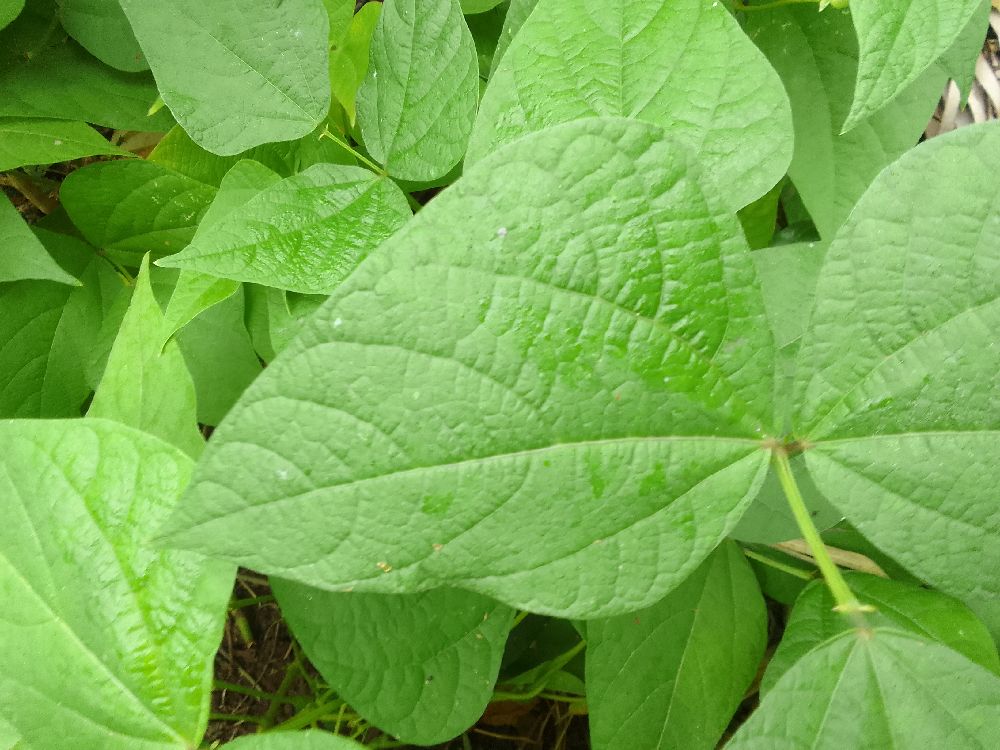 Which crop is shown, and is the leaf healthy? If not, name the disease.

common bean, healthy
